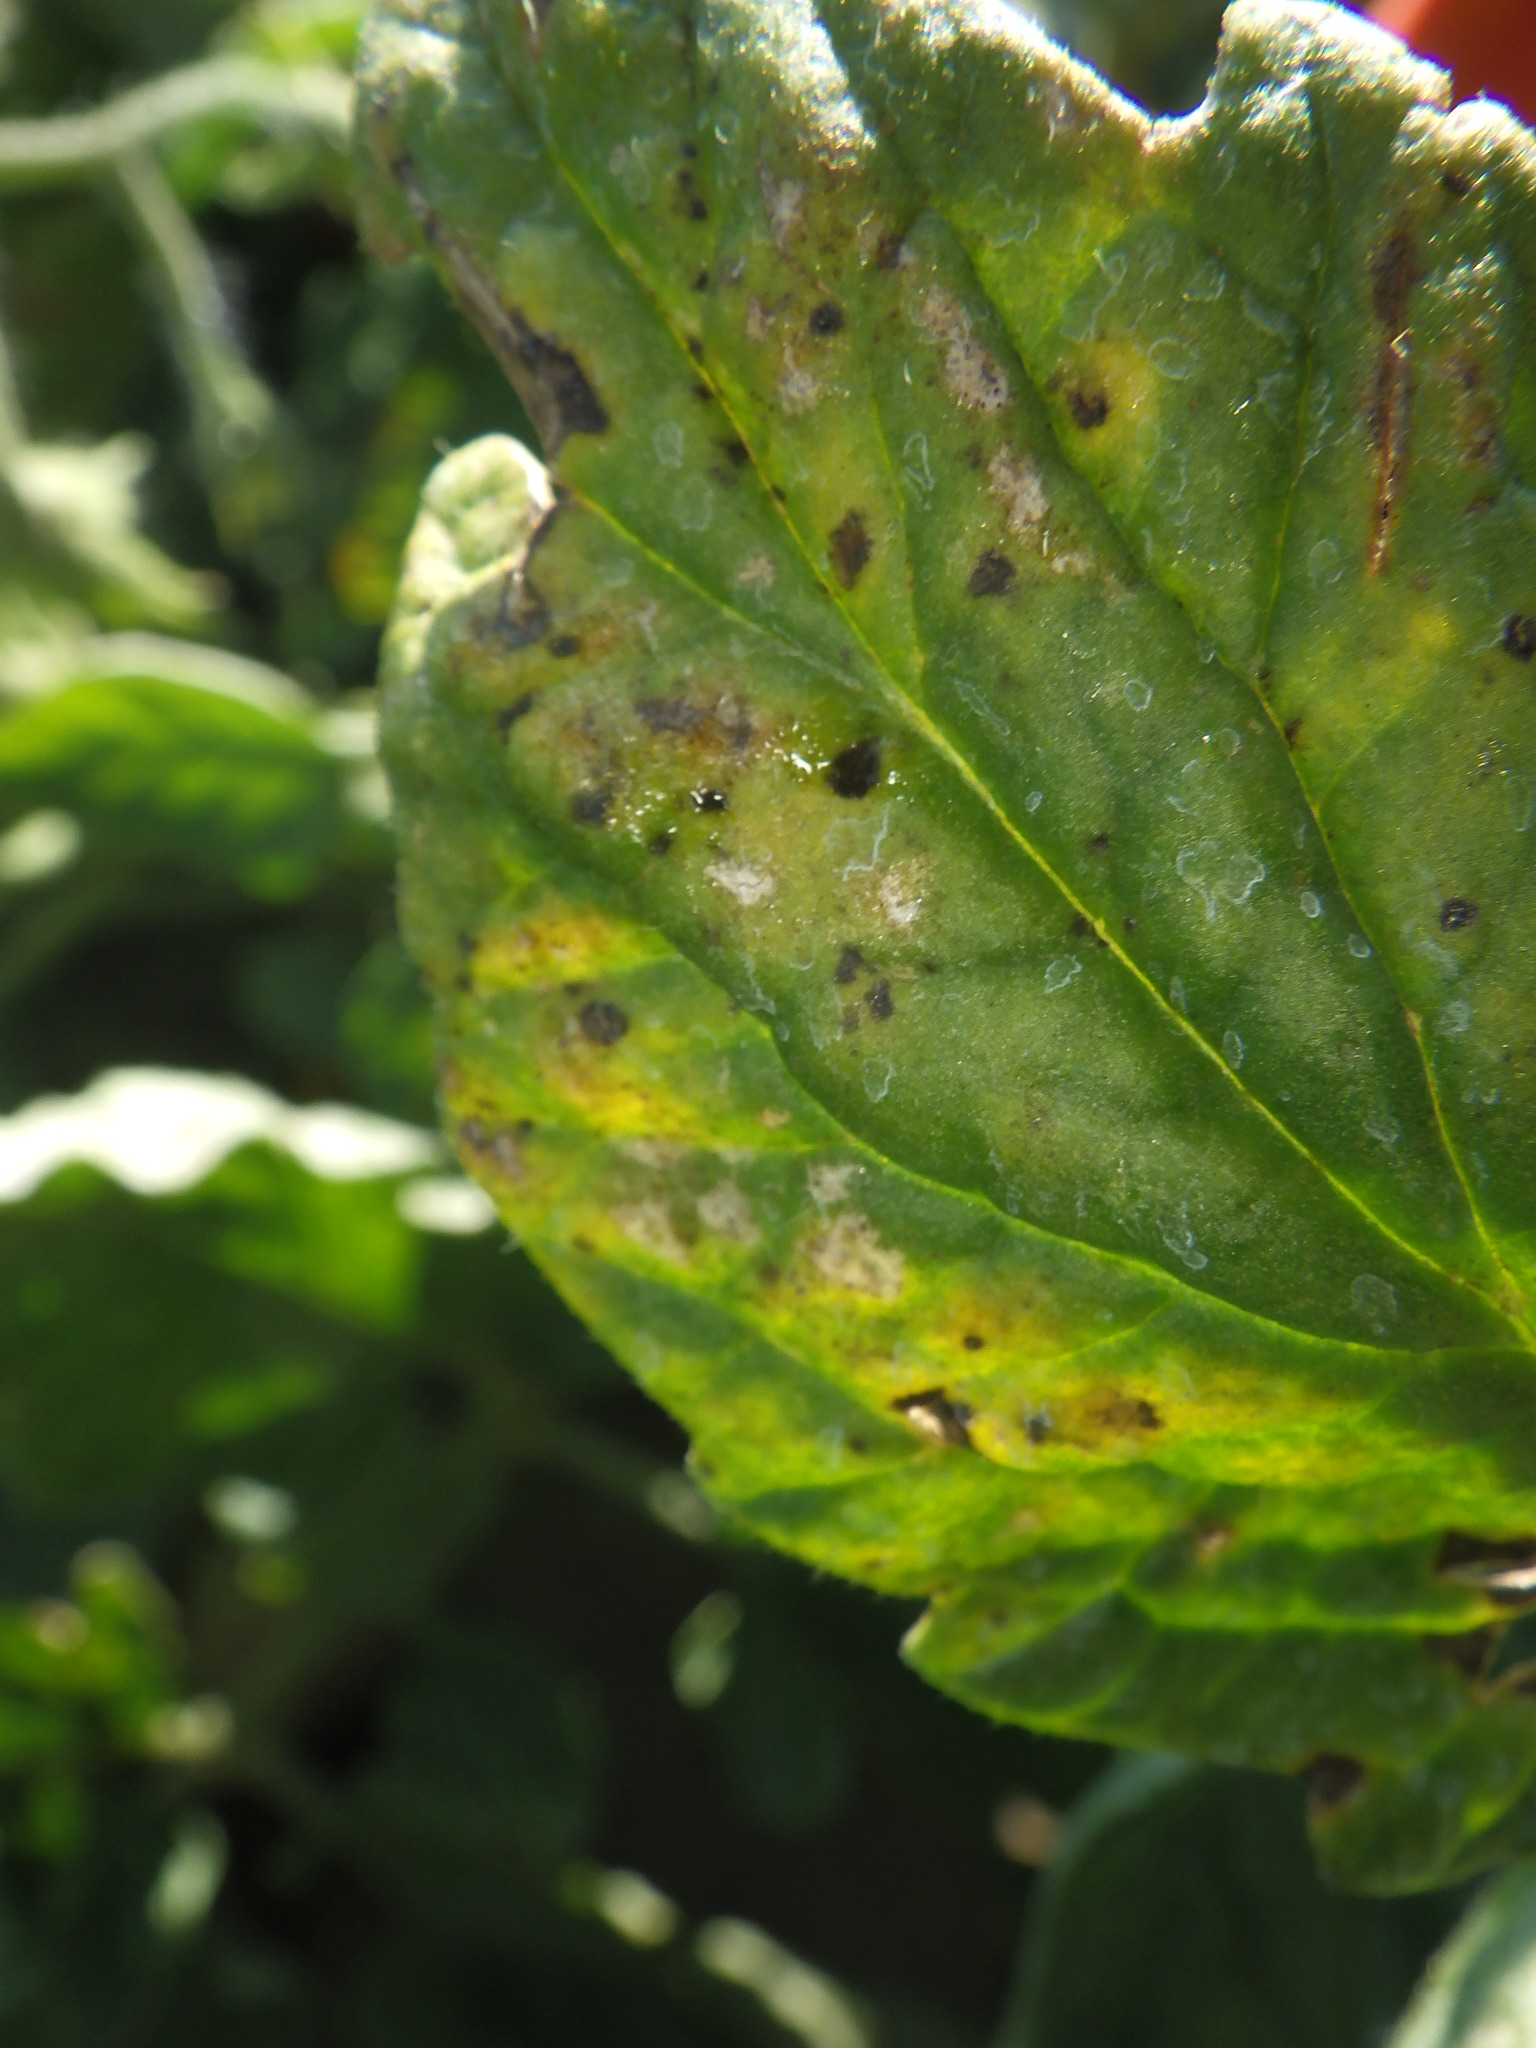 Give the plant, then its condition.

tomato, bacterial spot
